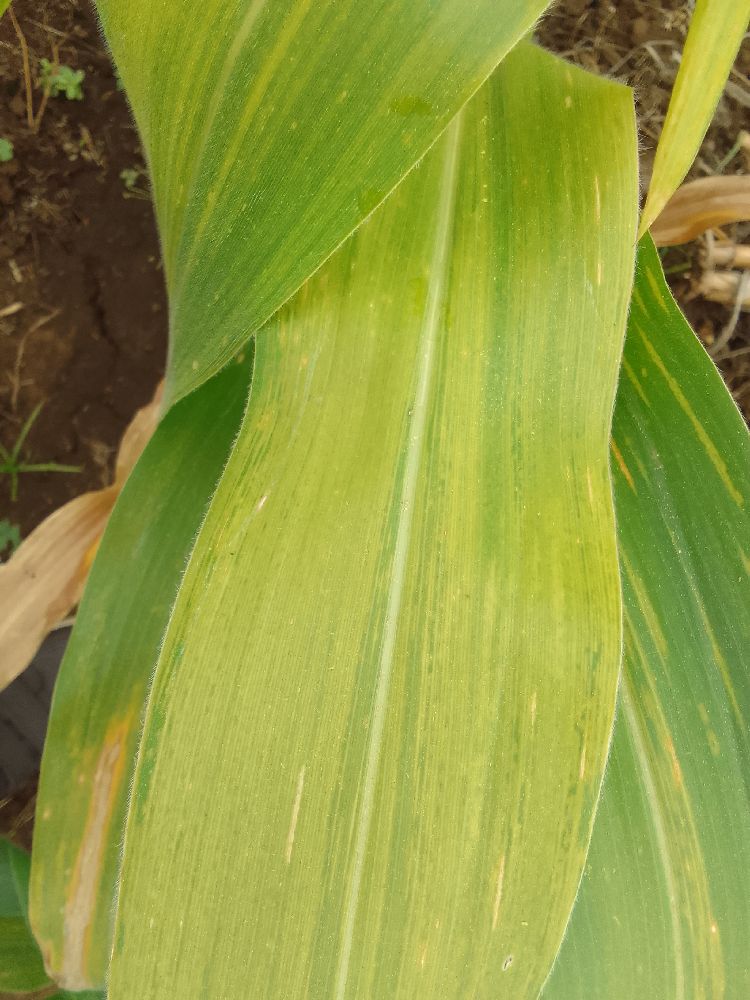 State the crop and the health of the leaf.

maize, maize lethal necrosis
